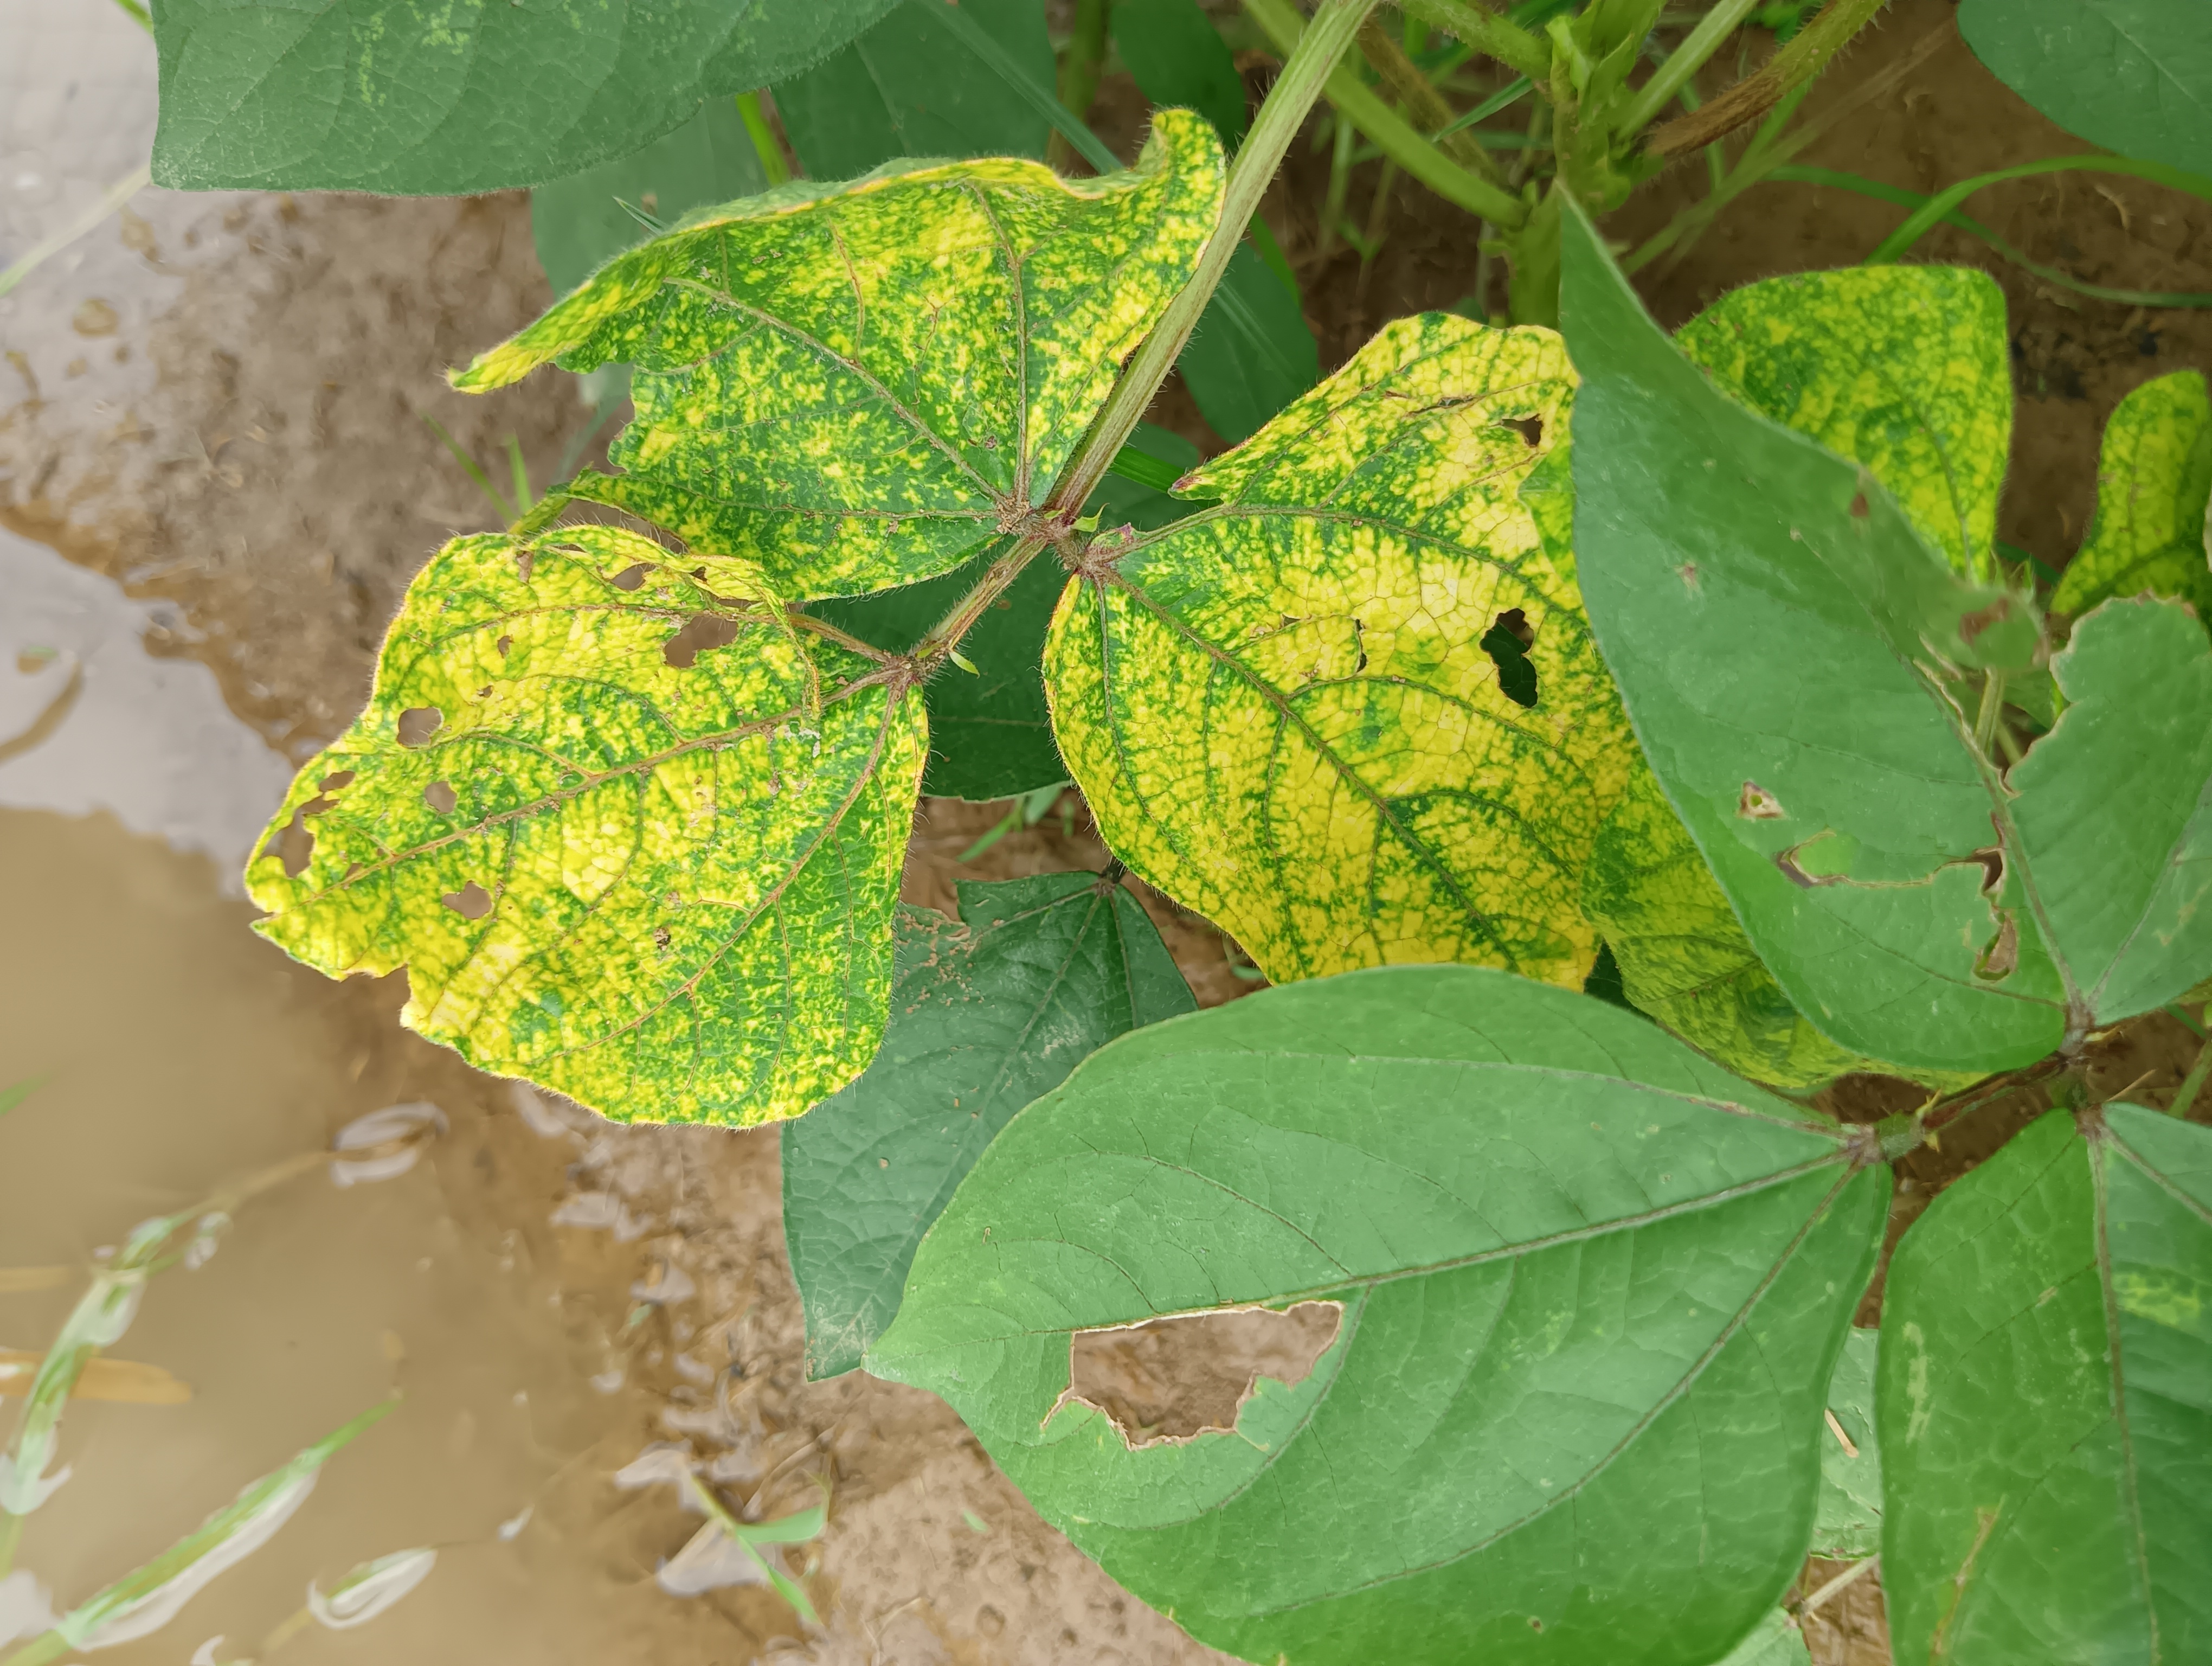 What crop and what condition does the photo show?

mungbean, yellow mosaic
